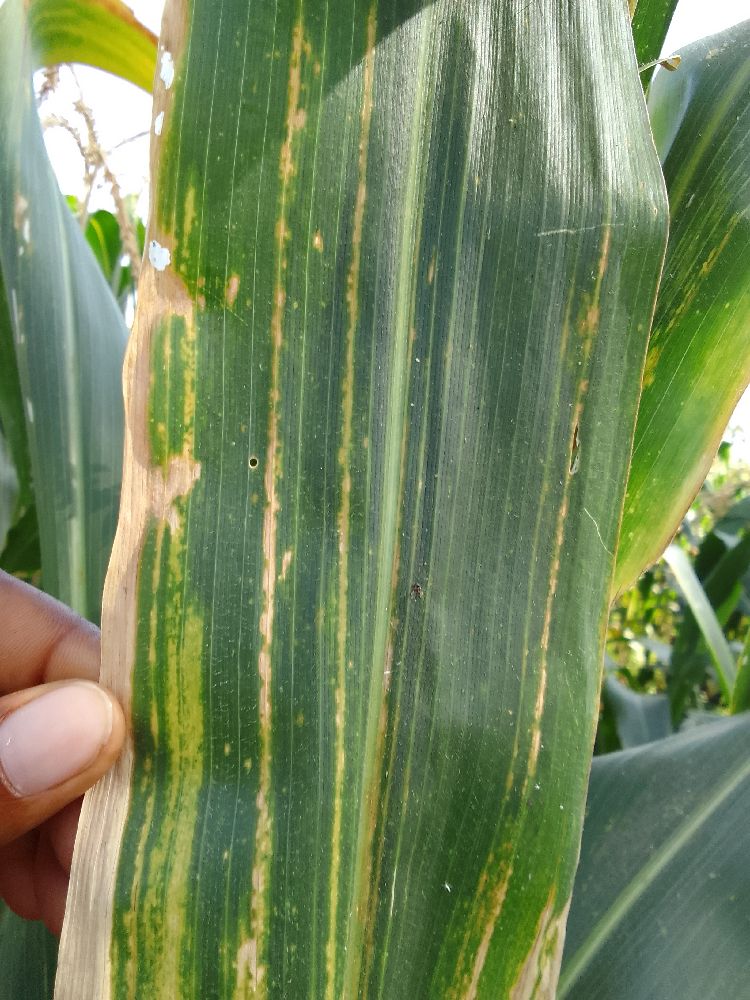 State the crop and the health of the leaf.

maize, maize lethal necrosis
